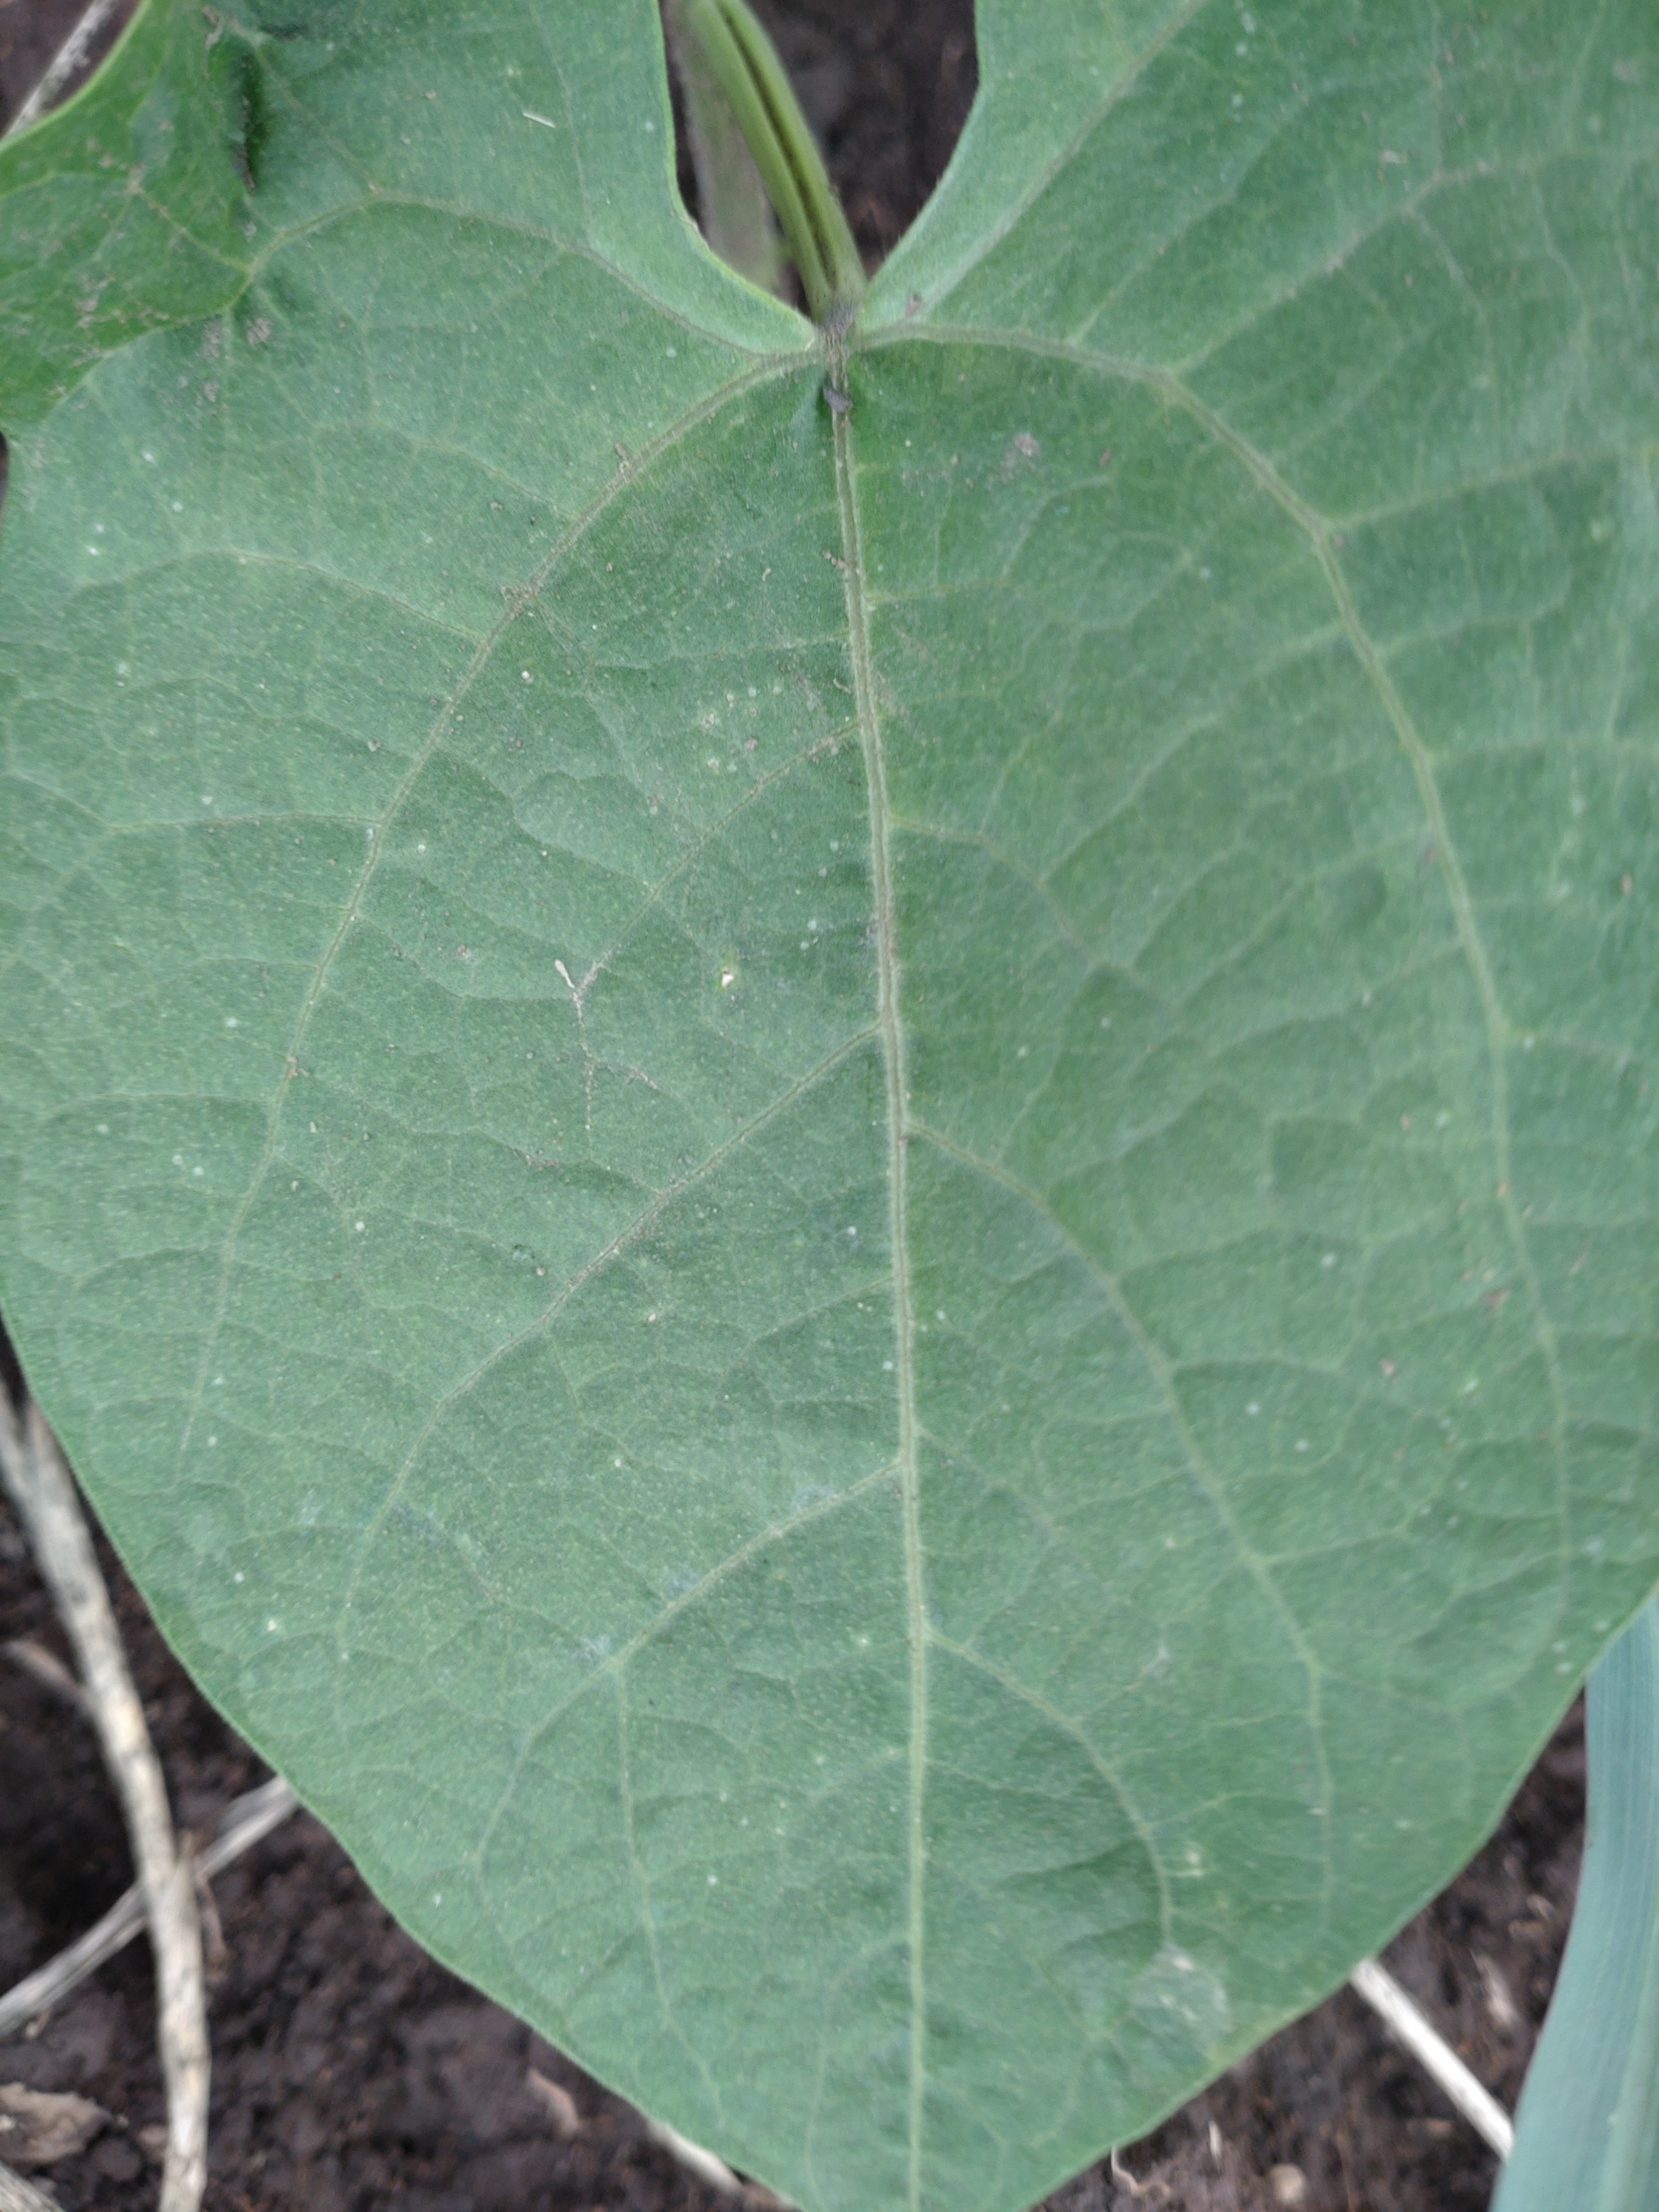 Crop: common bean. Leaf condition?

healthy
